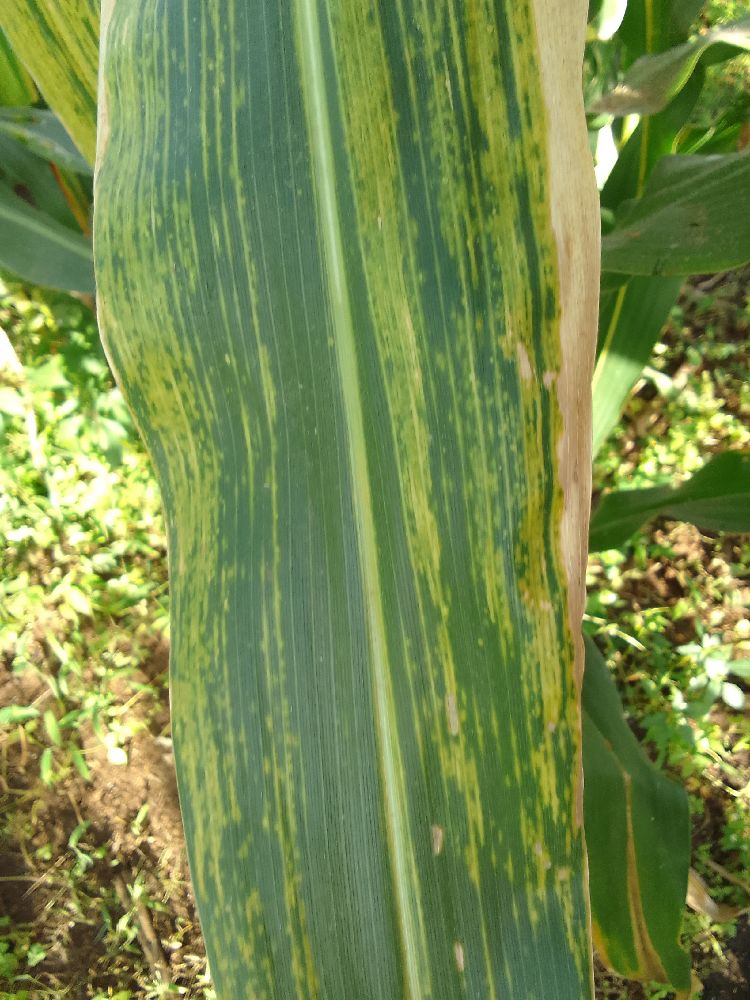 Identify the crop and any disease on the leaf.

maize, maize lethal necrosis
